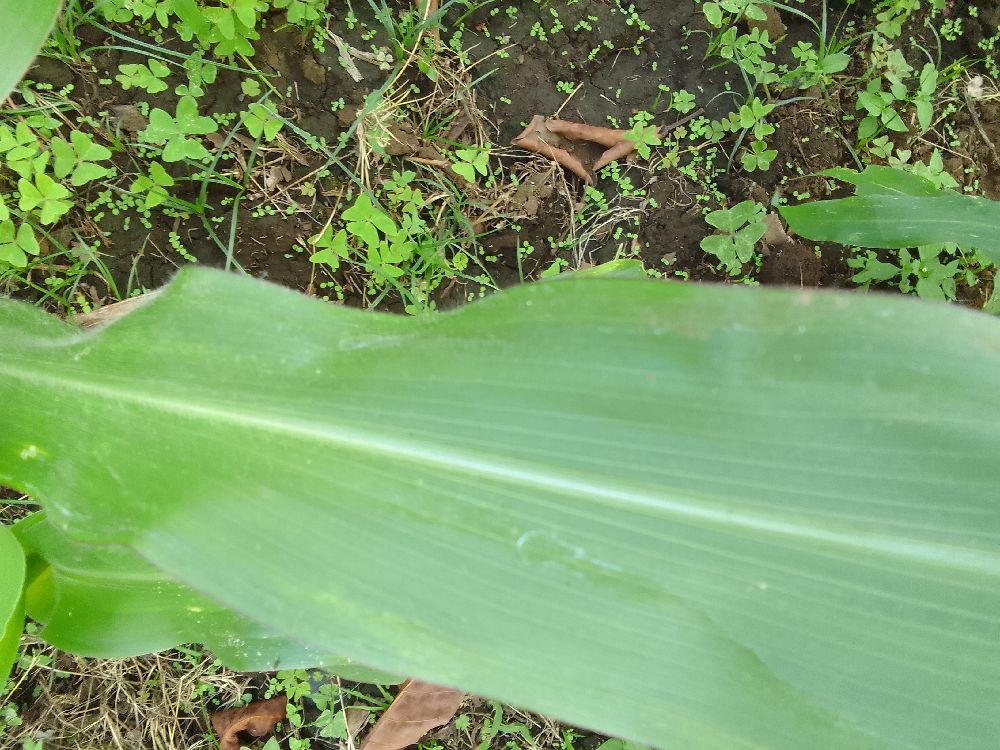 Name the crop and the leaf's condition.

maize, healthy
